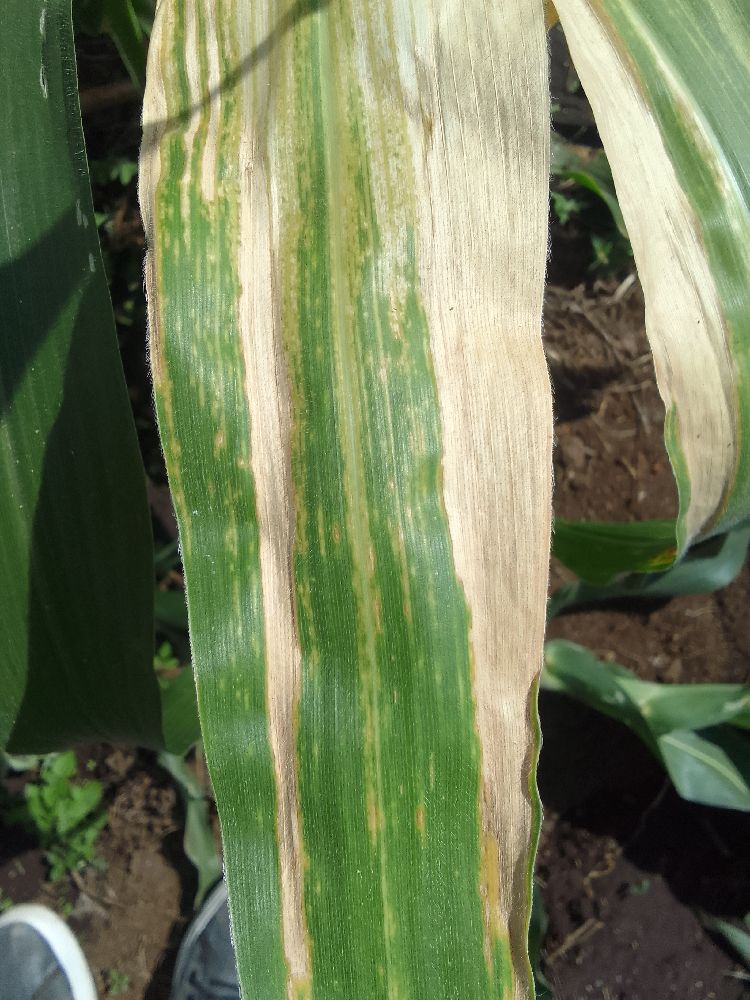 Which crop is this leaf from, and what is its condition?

maize, maize lethal necrosis
